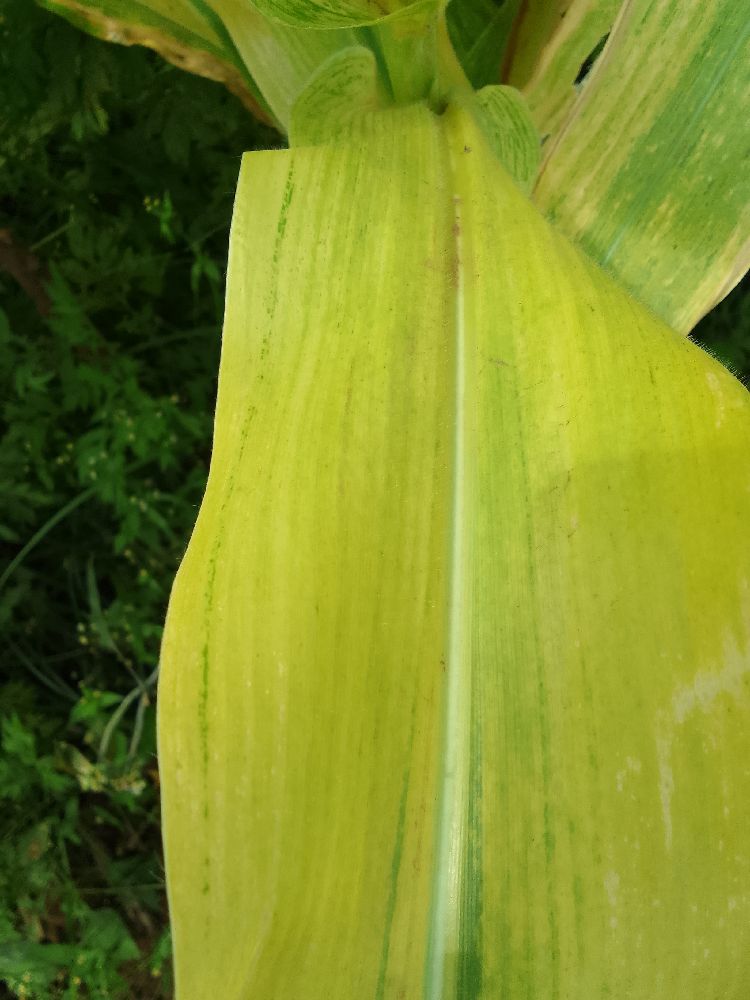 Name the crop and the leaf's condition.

maize, maize lethal necrosis
